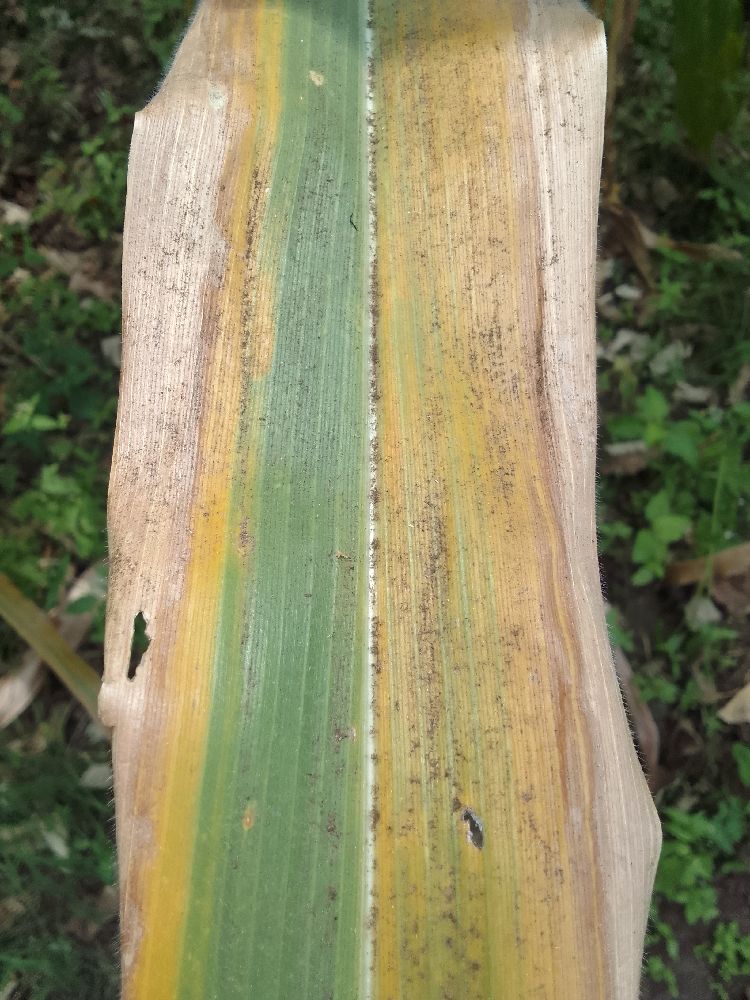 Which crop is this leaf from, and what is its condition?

maize, maize lethal necrosis
